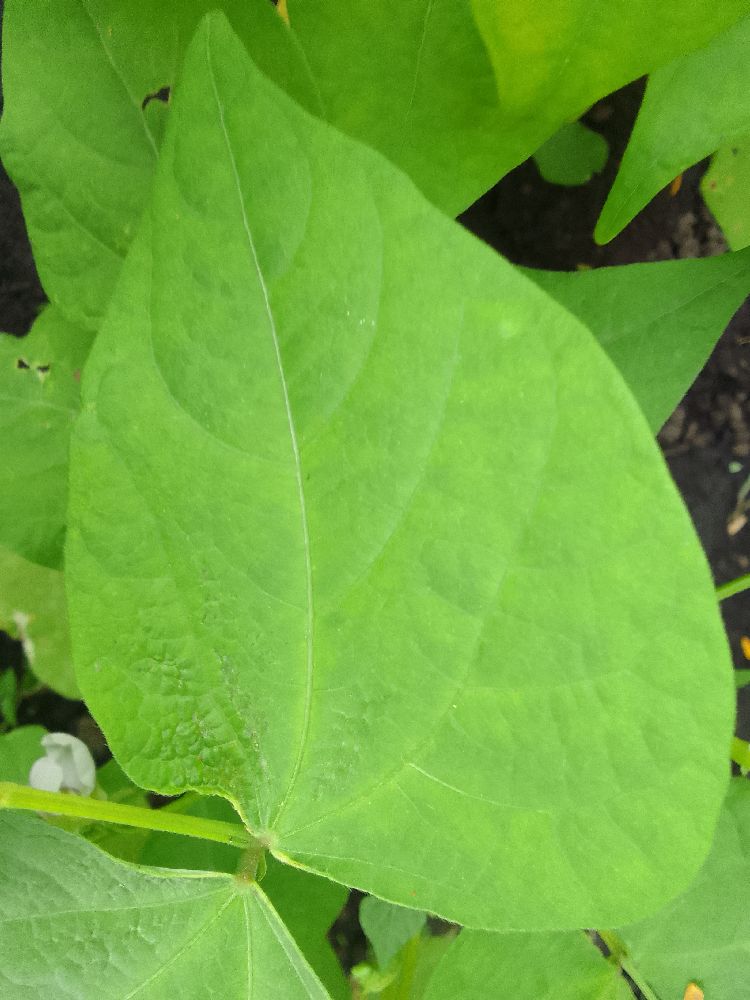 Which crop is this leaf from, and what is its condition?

common bean, healthy
